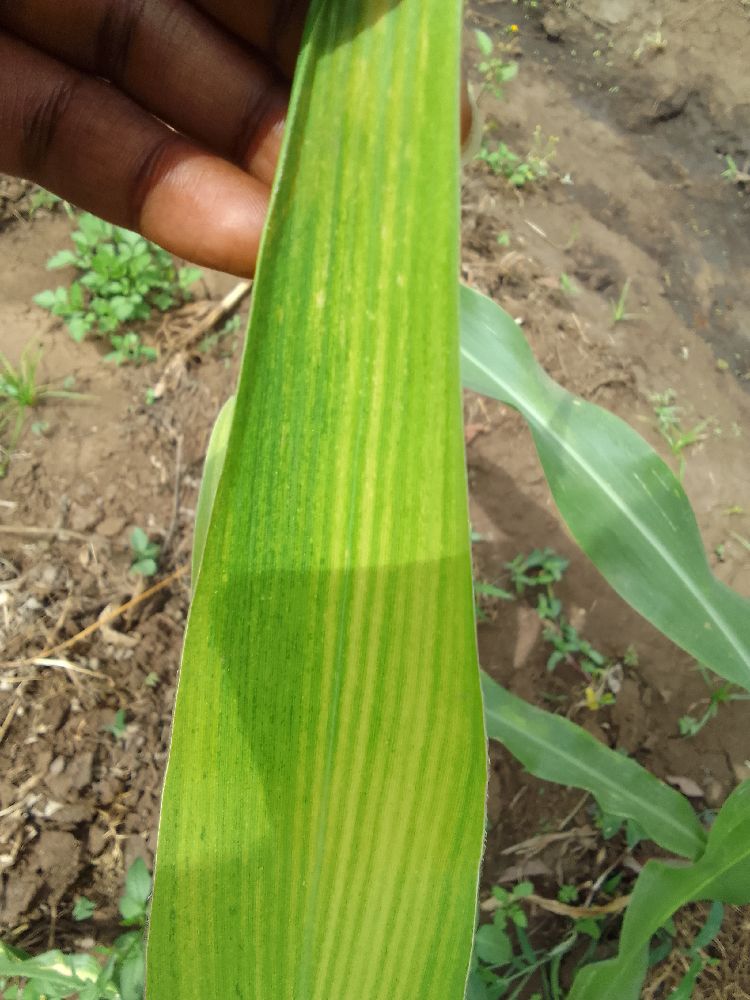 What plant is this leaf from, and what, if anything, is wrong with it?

maize, maize lethal necrosis
